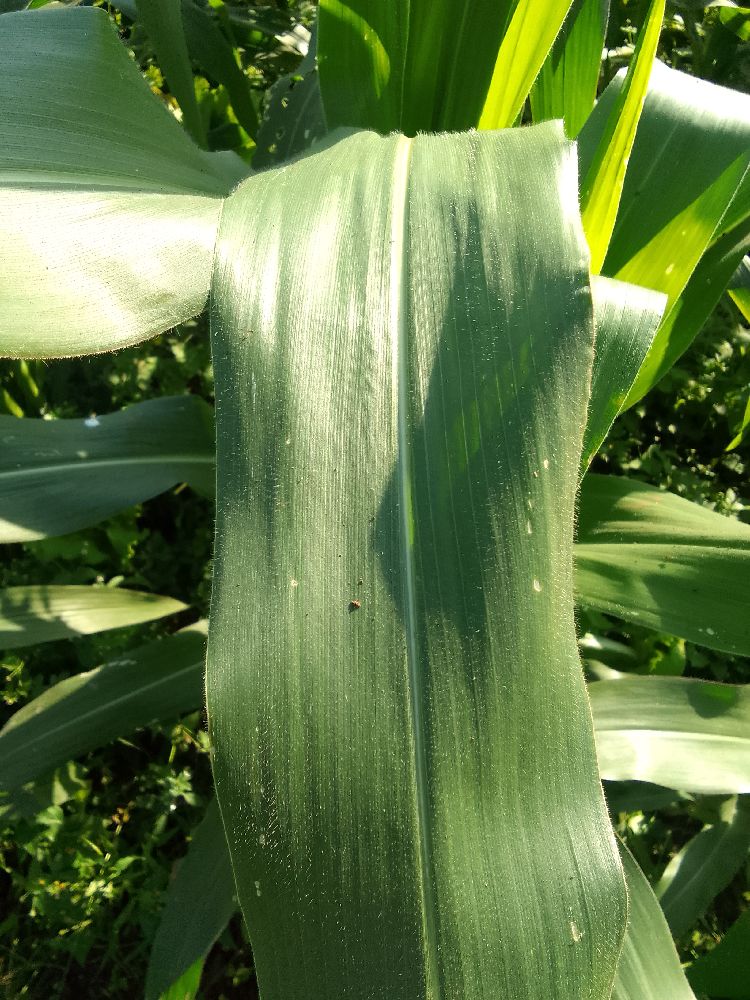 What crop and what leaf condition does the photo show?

maize, healthy
